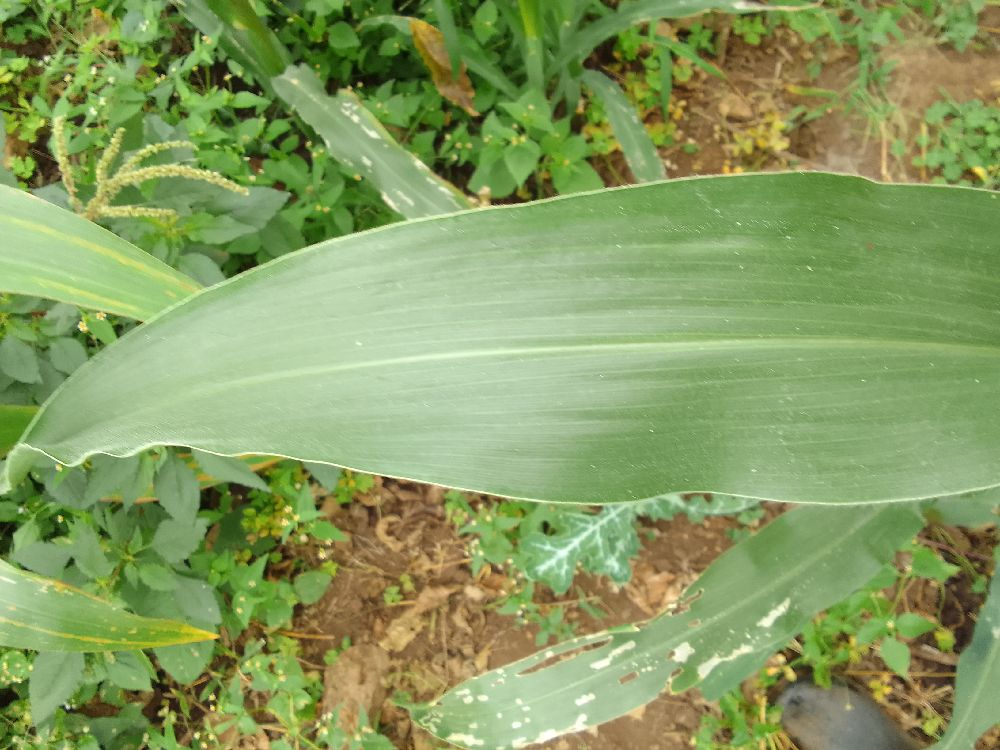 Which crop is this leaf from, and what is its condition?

maize, healthy
